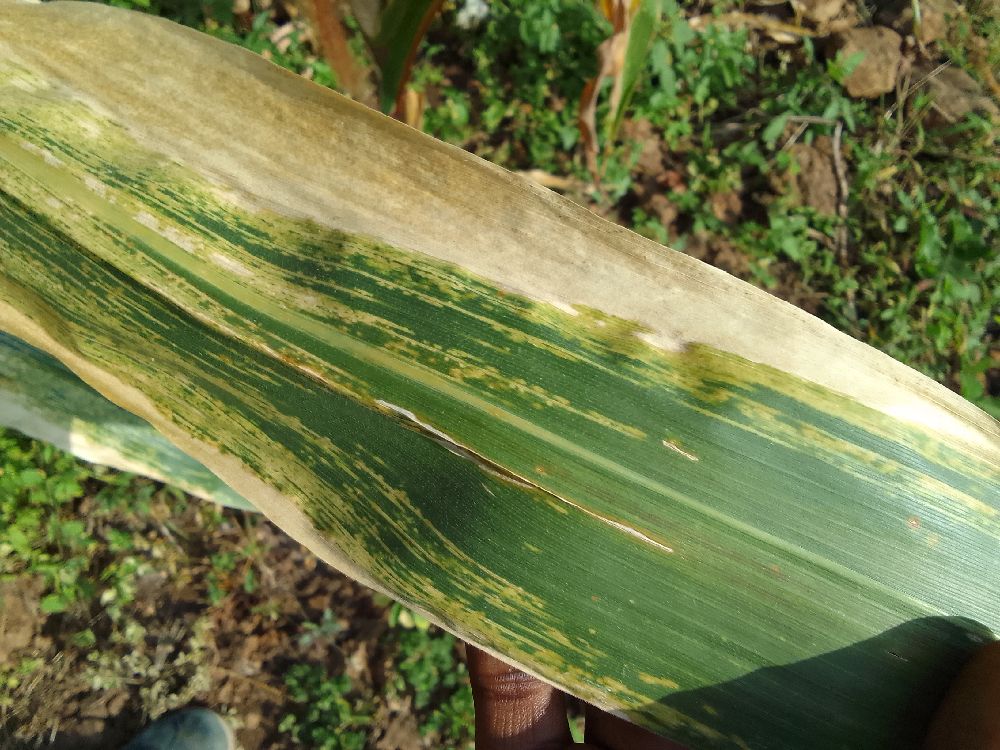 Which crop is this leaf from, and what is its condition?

maize, maize lethal necrosis
